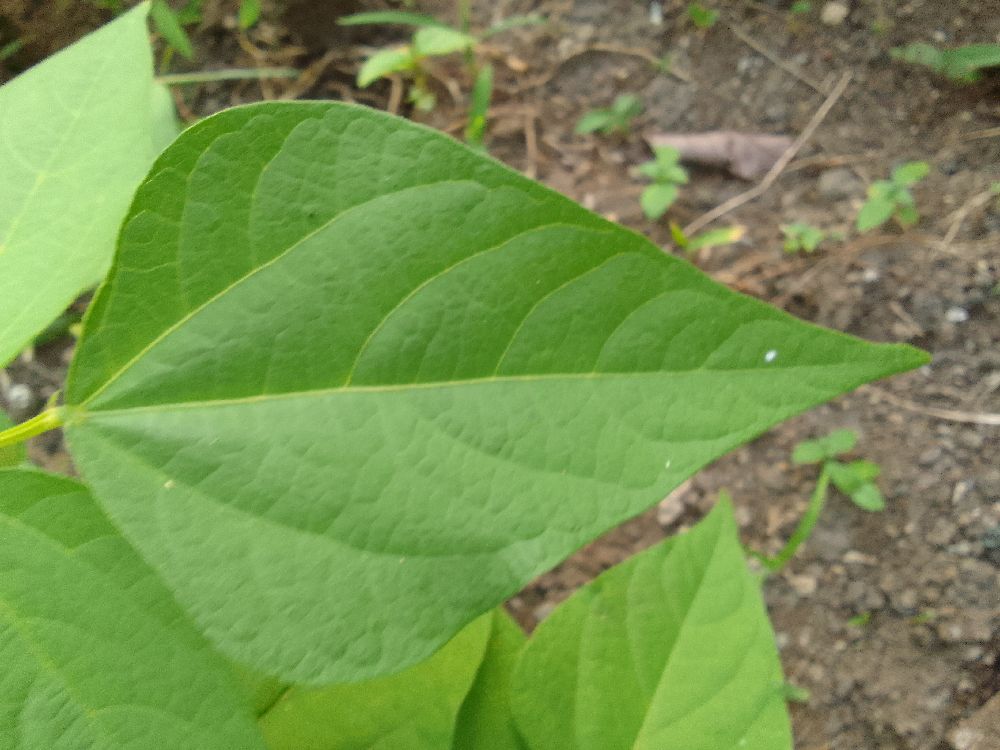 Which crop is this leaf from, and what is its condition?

common bean, healthy
